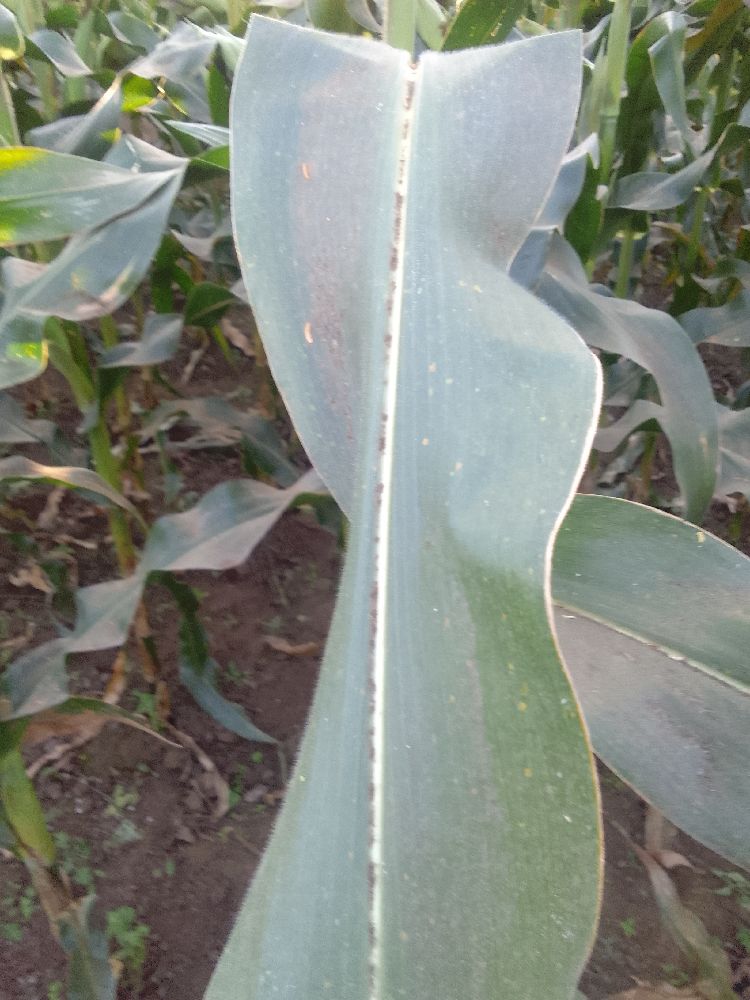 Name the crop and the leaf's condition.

maize, healthy
